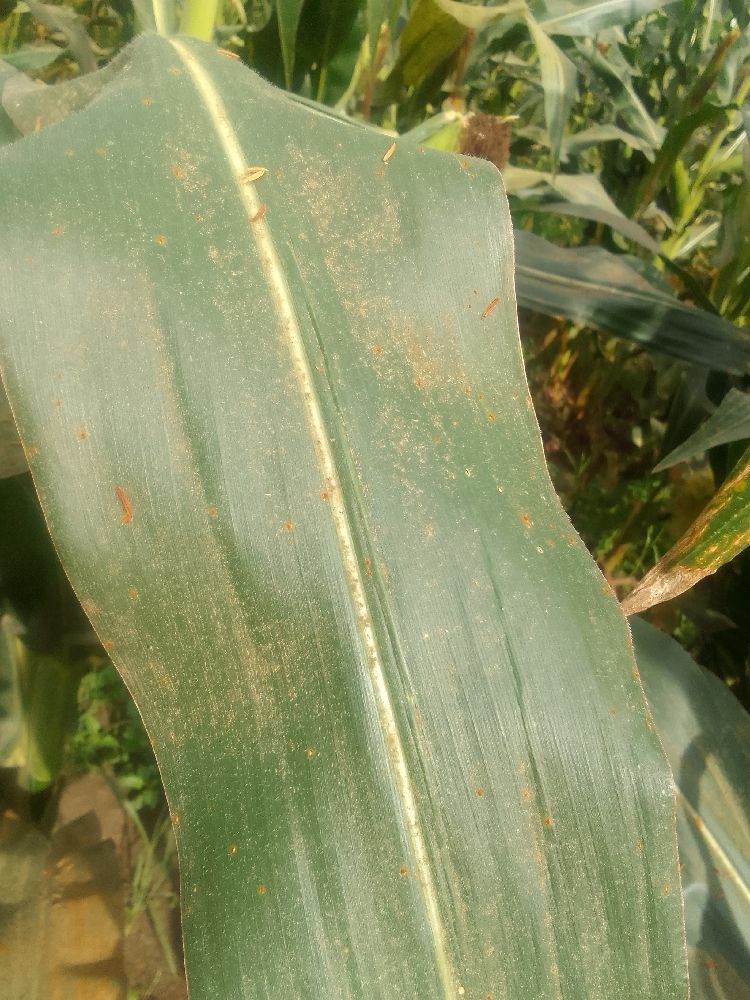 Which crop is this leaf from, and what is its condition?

maize, healthy
